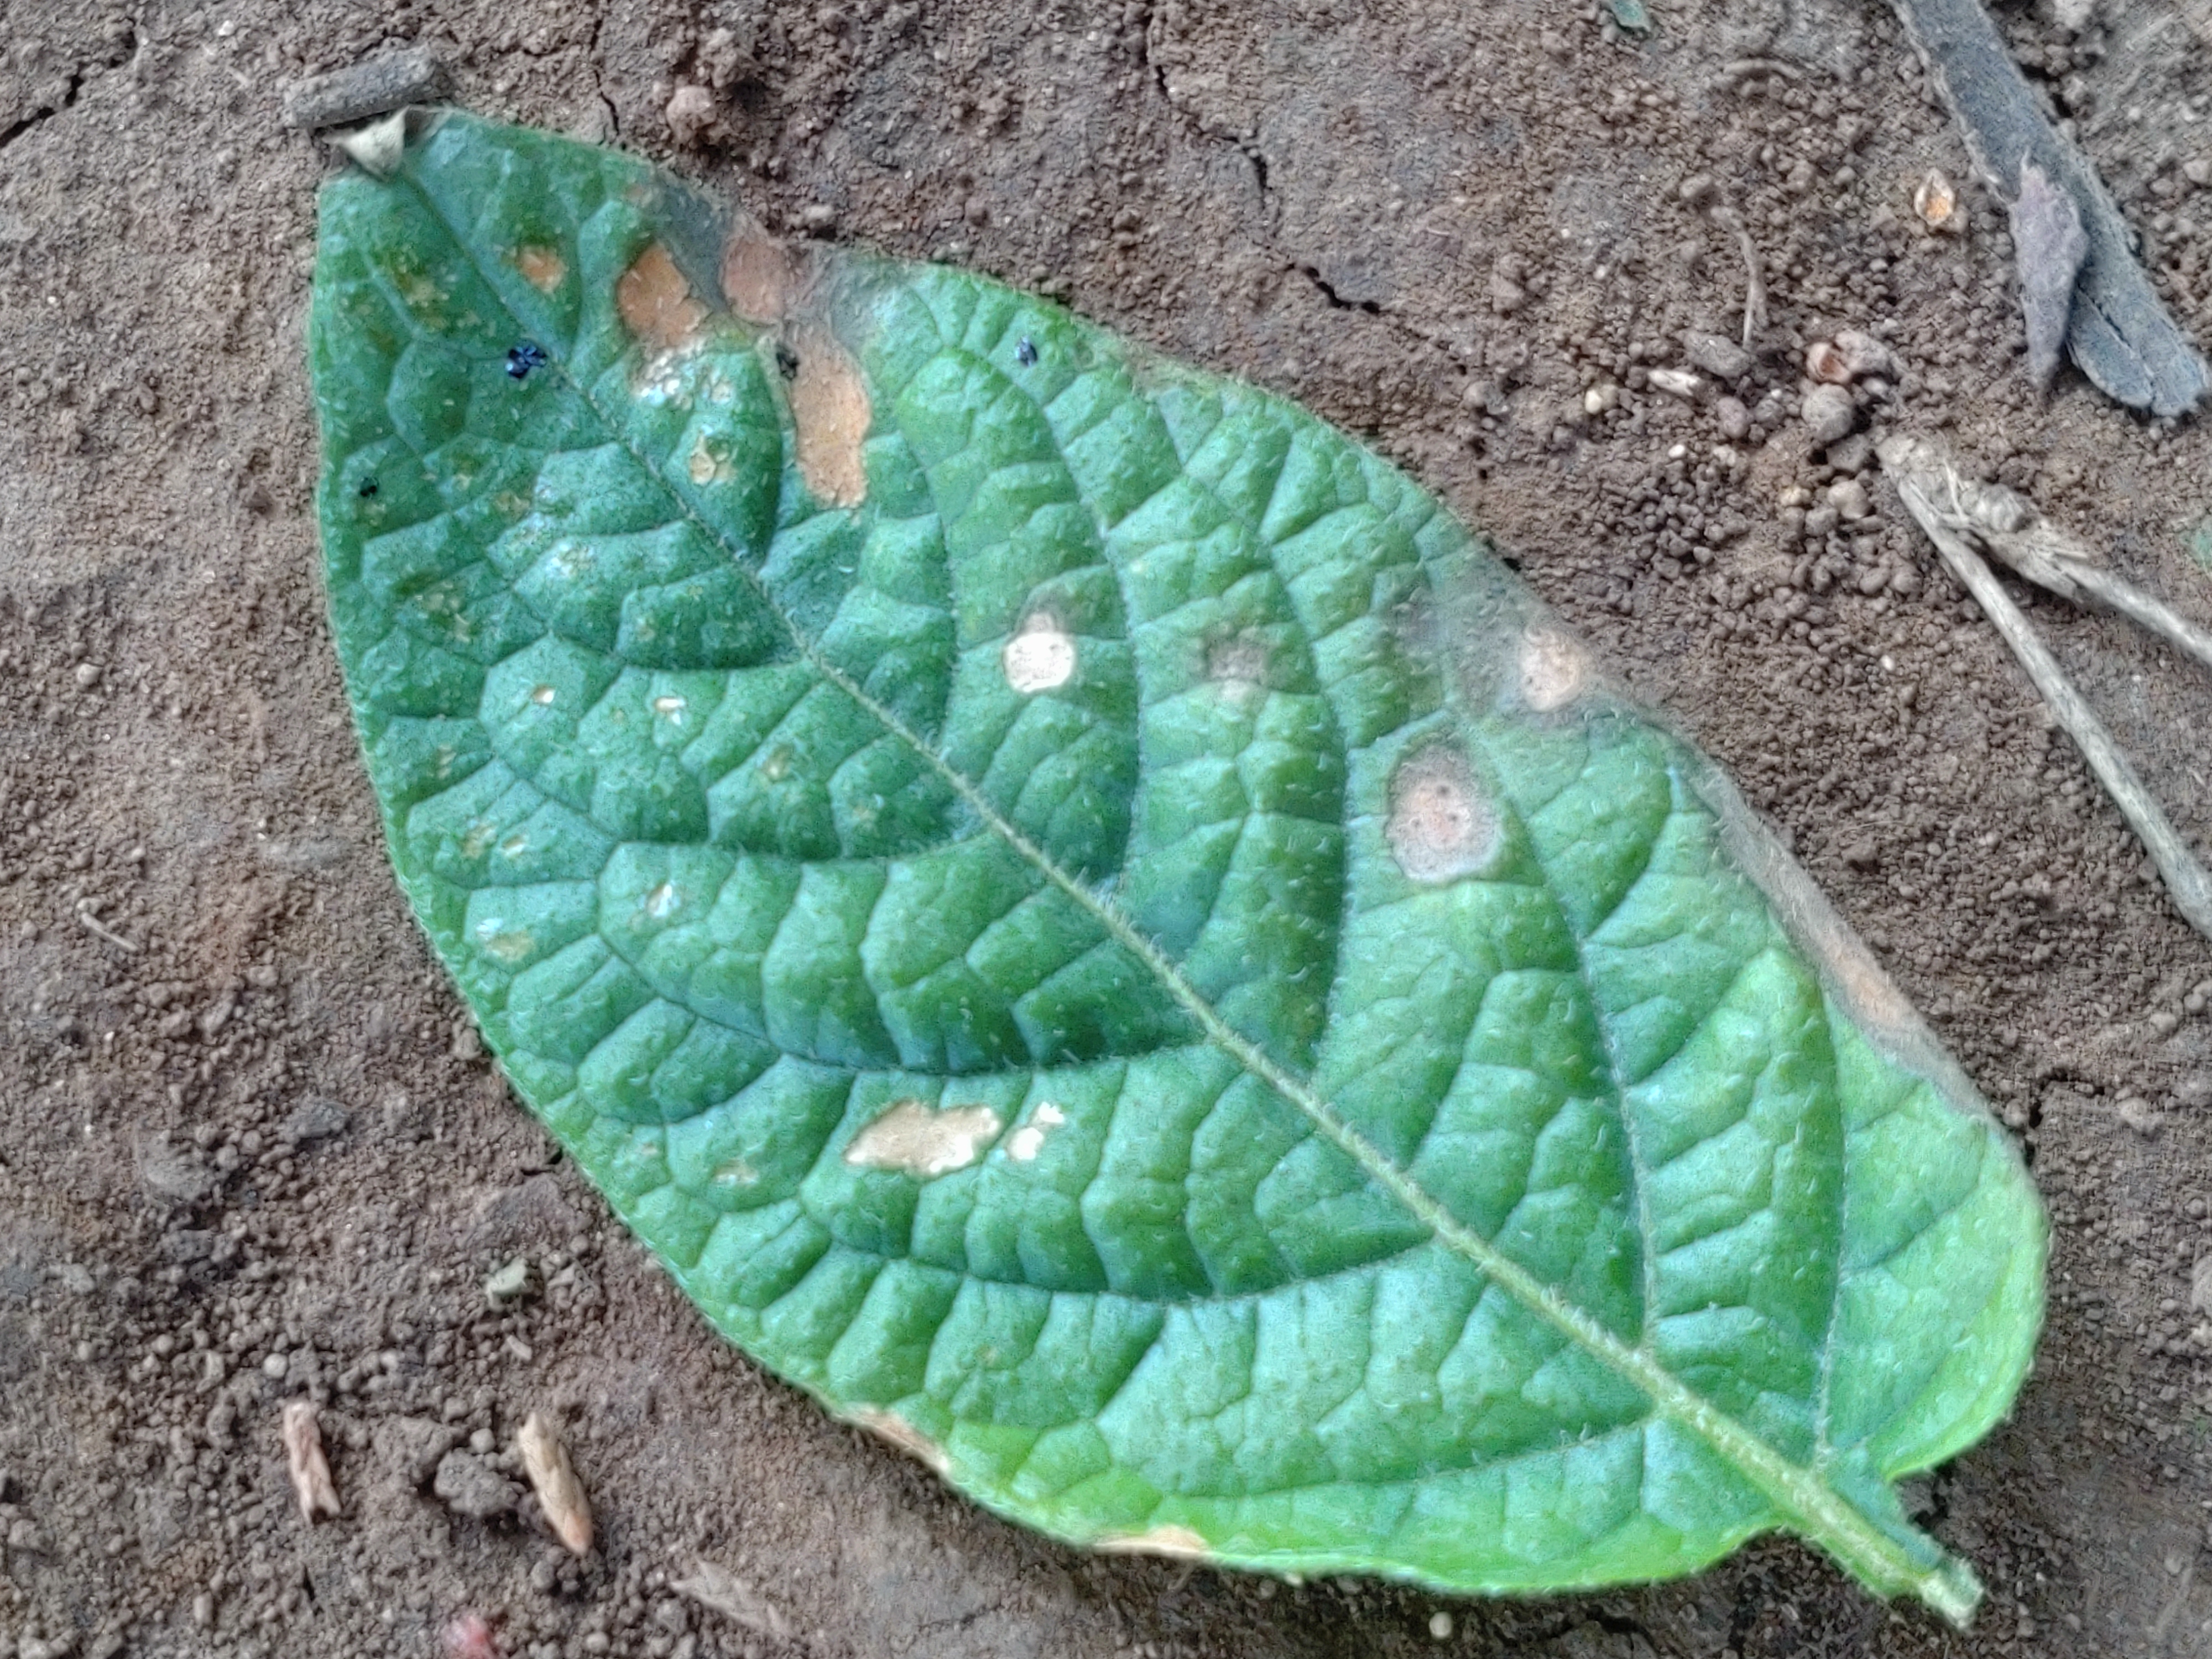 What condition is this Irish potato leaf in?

early blight
